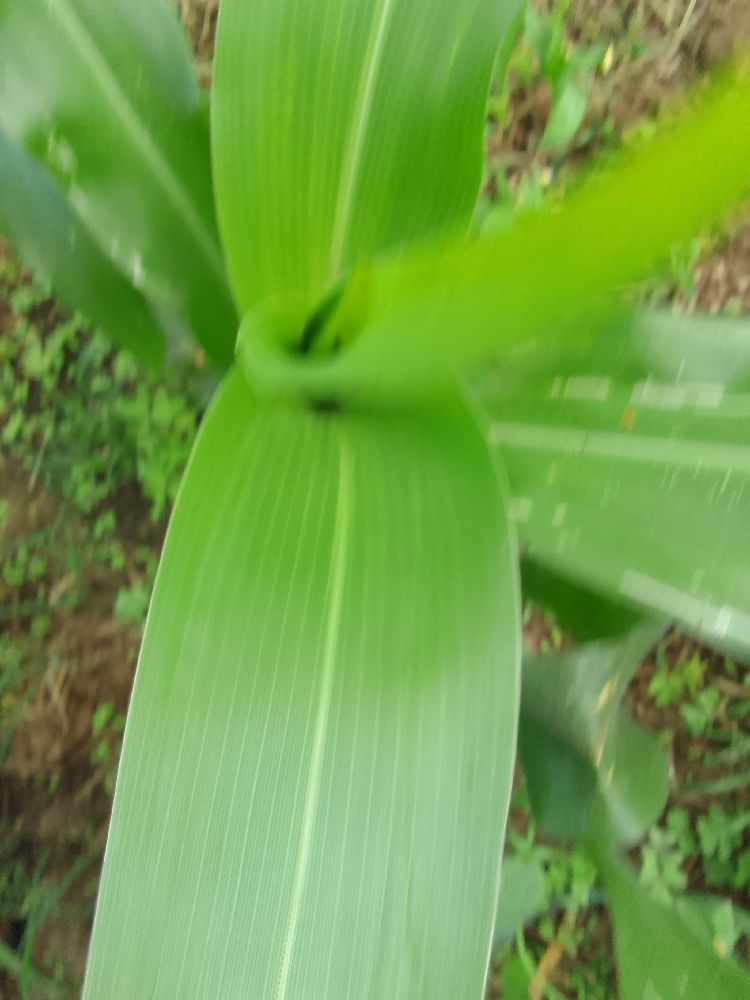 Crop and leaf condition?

maize, healthy
